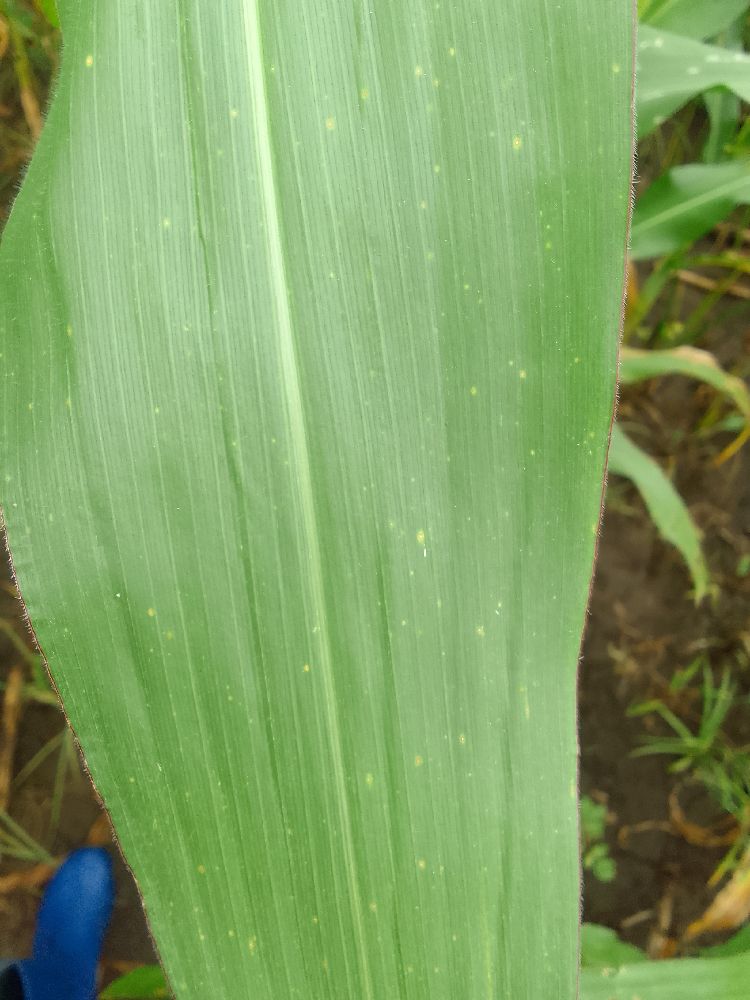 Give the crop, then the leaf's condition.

maize, healthy
